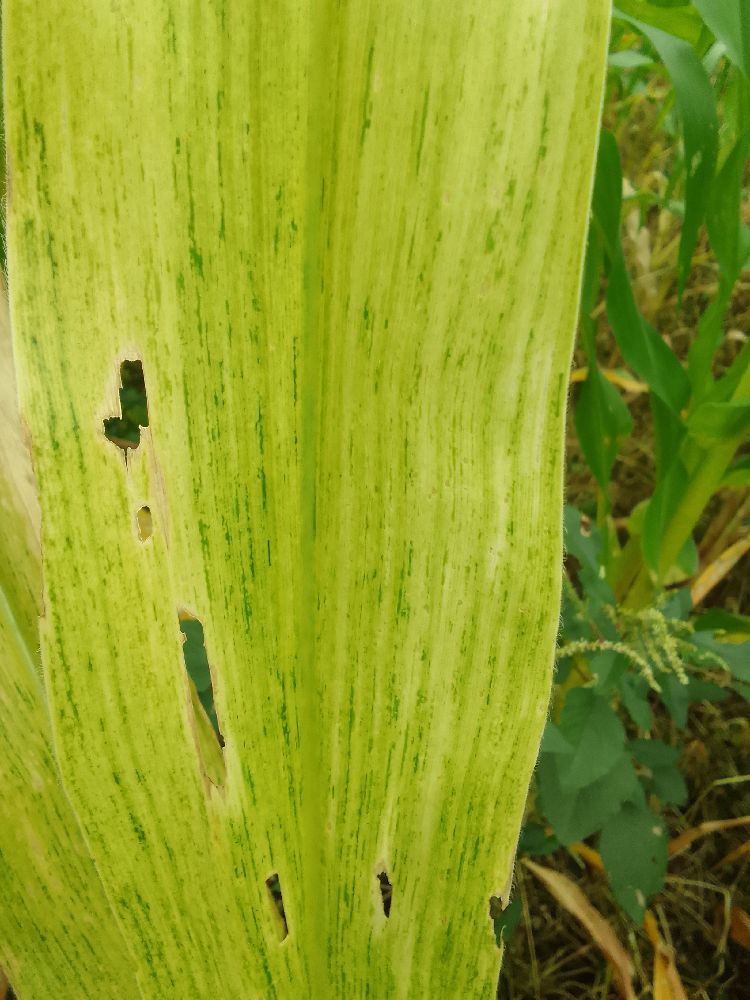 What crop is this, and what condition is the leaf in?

maize, maize lethal necrosis
